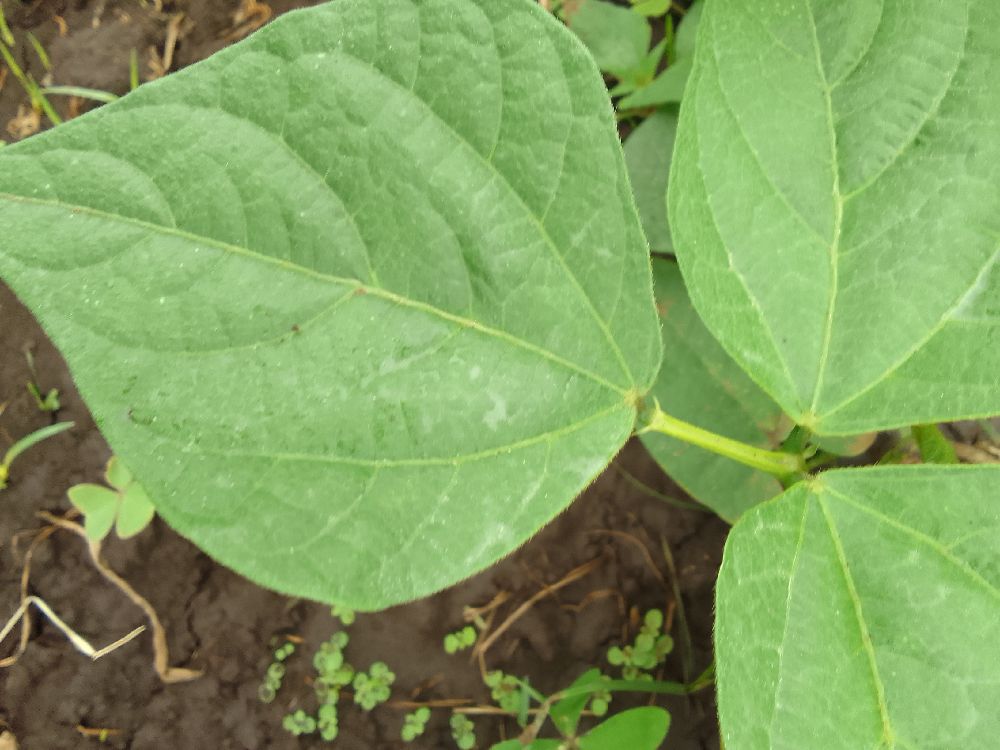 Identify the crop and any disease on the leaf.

common bean, healthy
